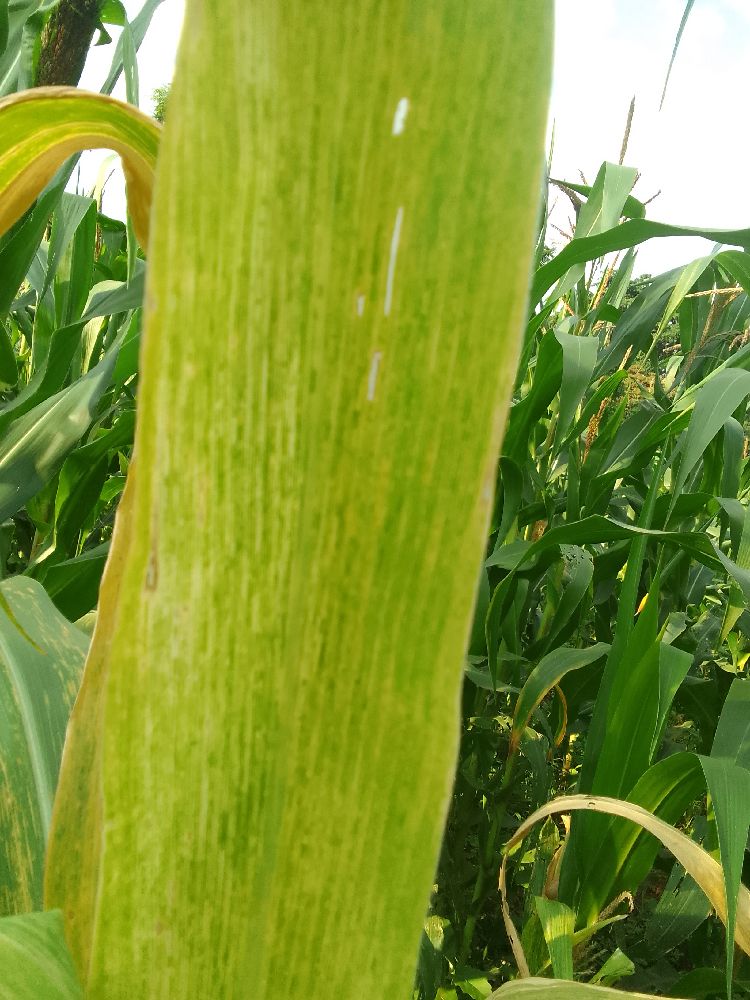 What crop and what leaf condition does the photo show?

maize, maize lethal necrosis
